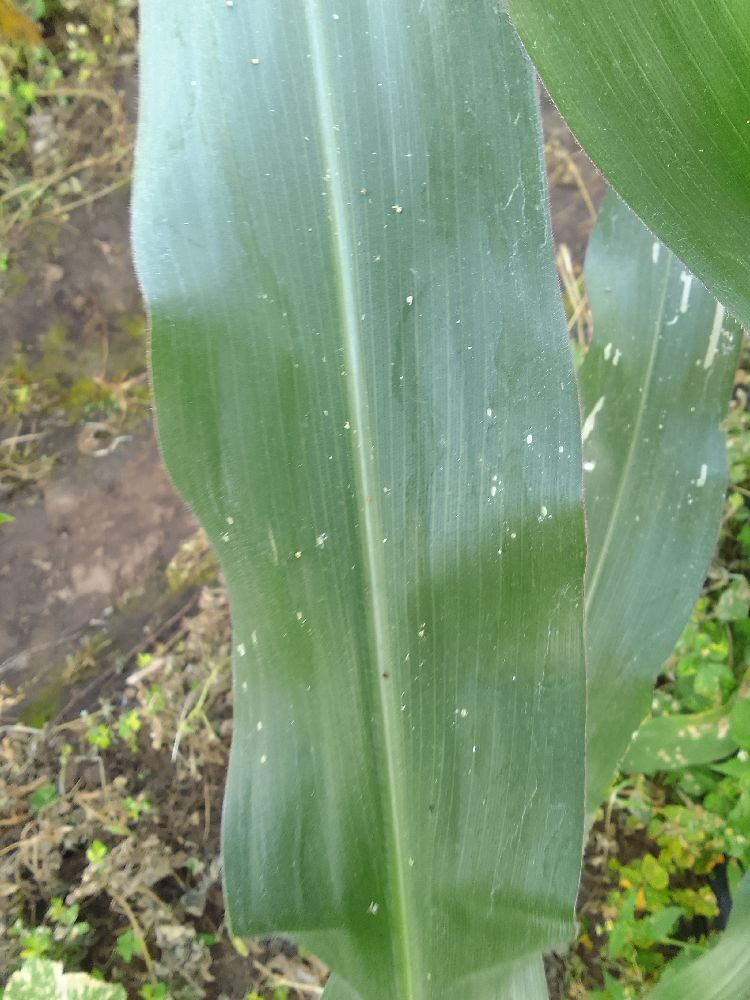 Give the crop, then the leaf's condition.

maize, healthy
